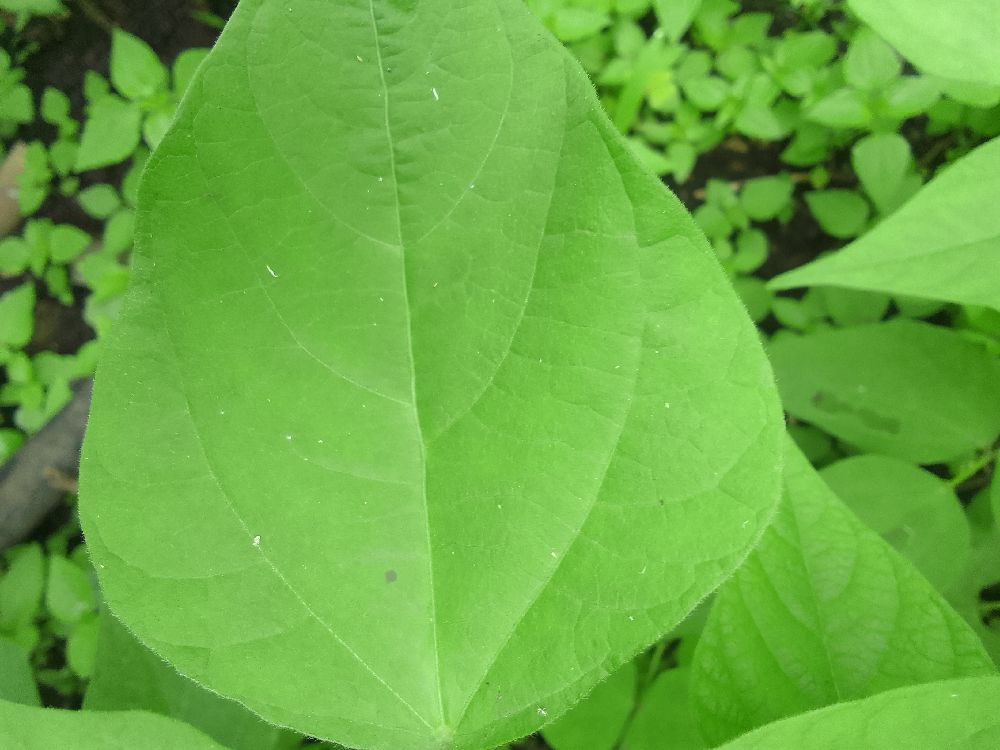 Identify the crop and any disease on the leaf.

common bean, healthy
